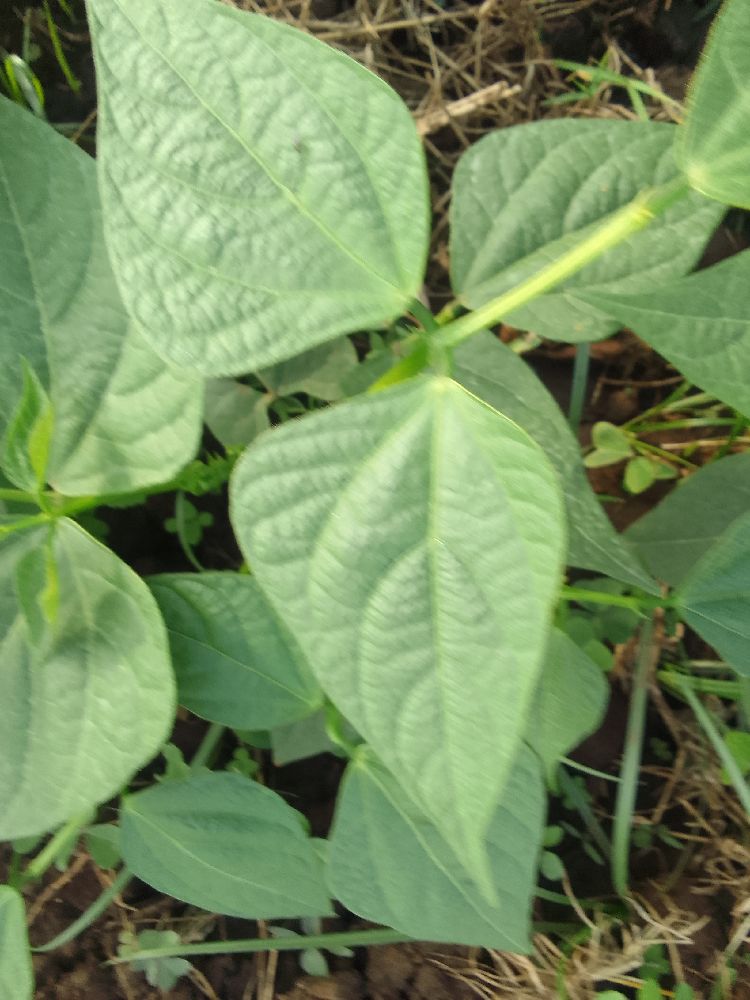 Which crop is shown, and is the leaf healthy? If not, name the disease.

common bean, healthy
